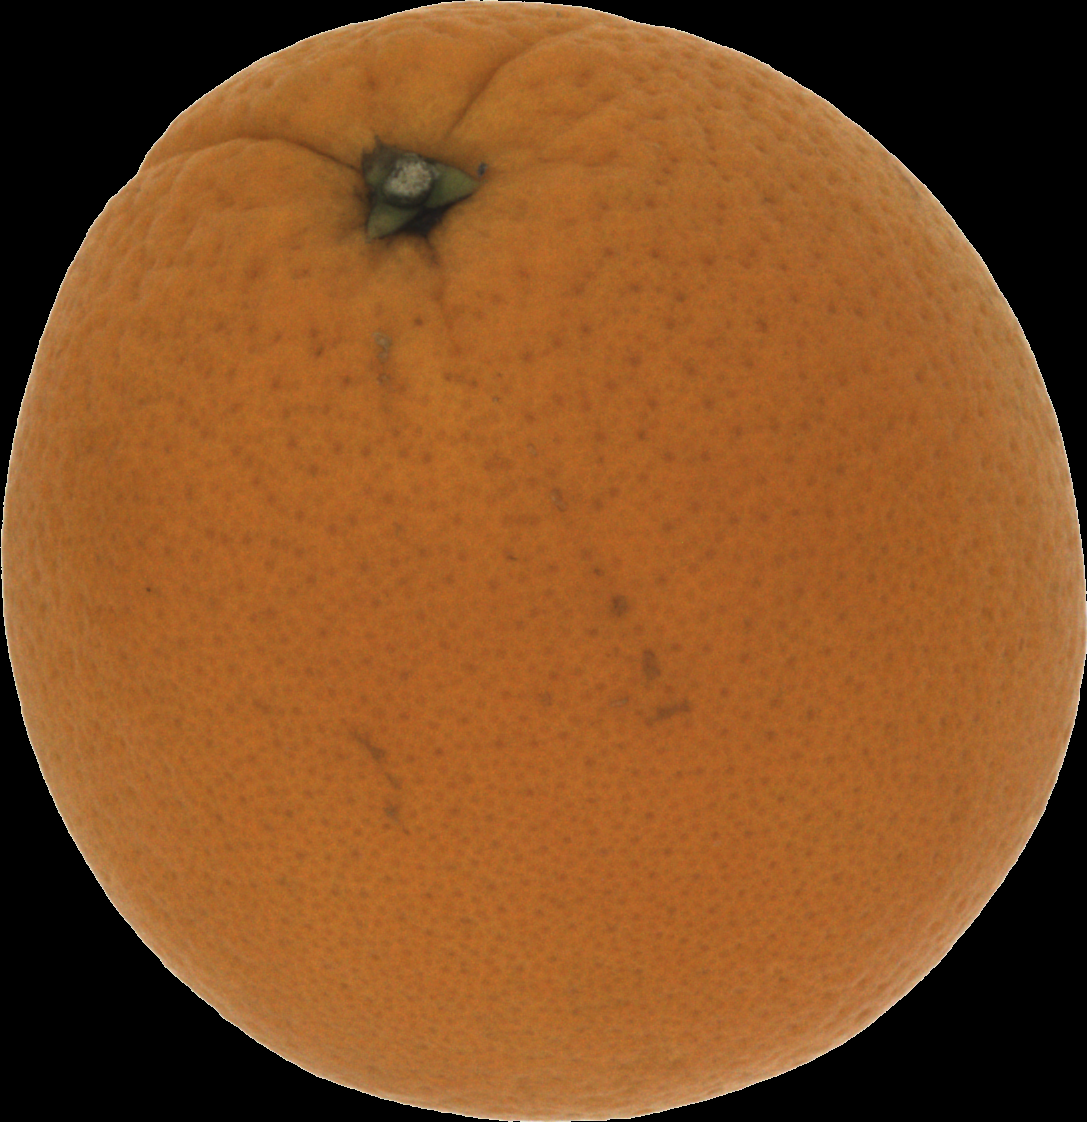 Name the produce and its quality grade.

orange, good
